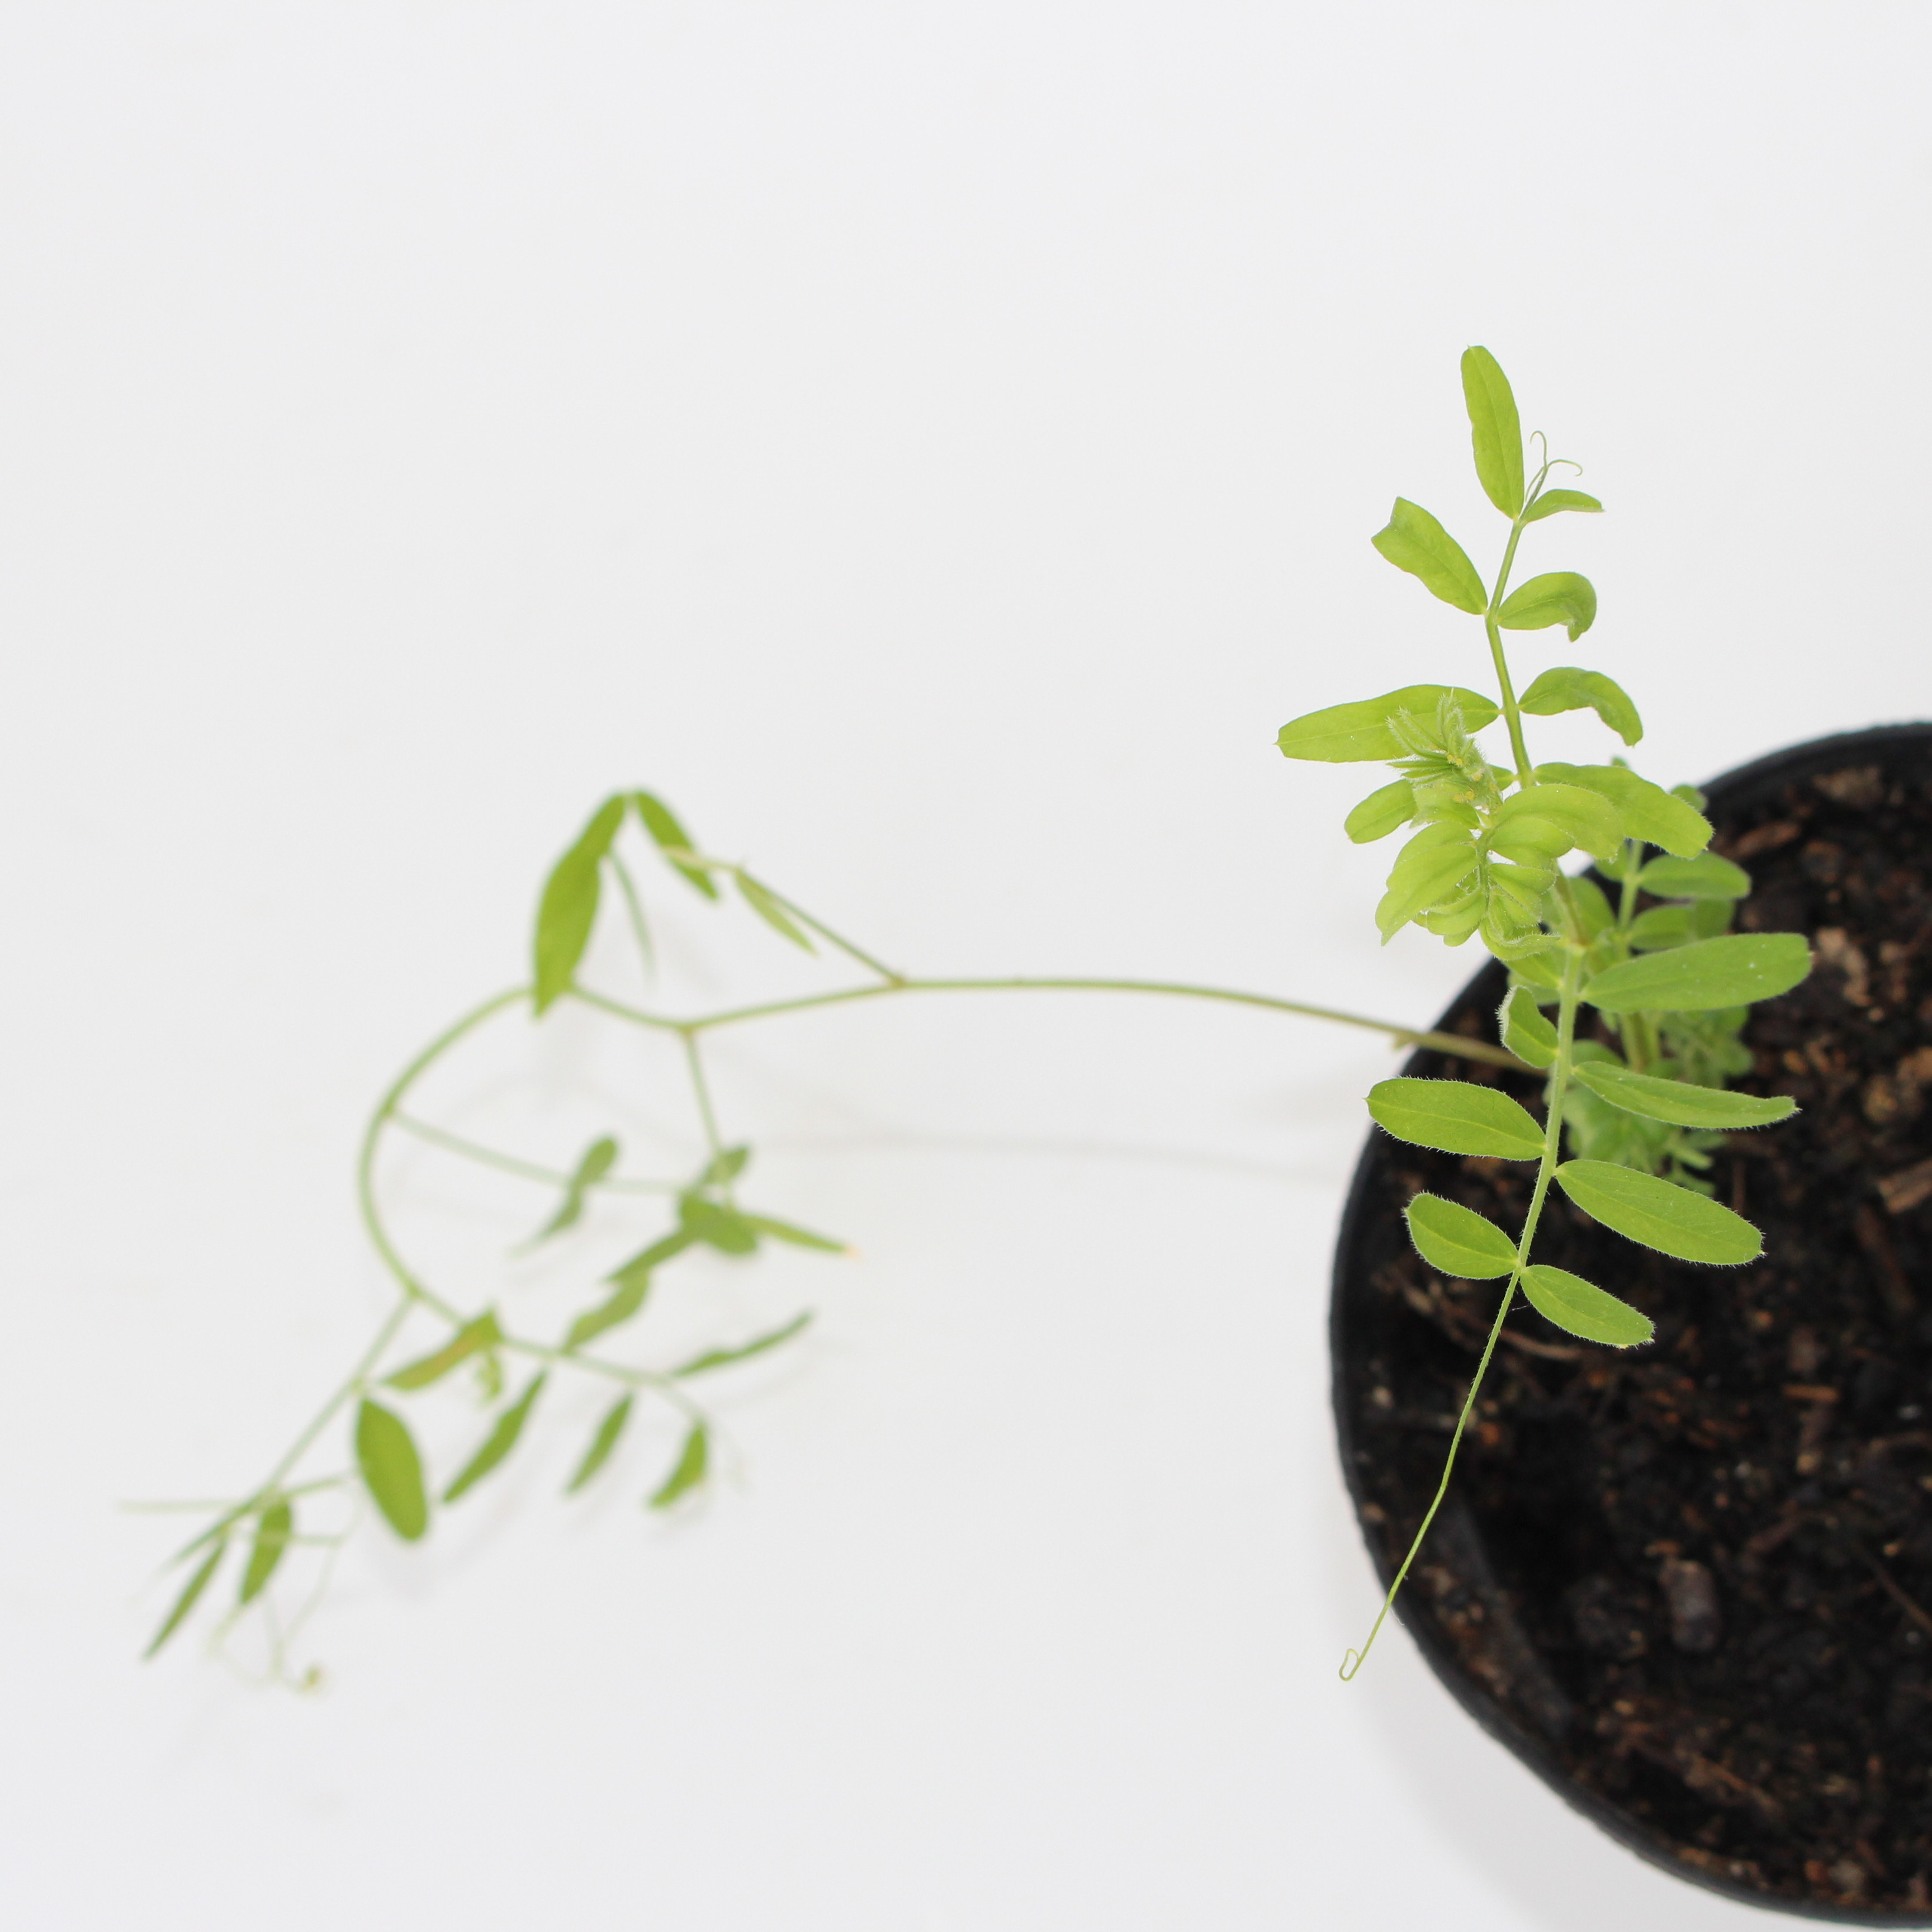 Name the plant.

Vicia sativa
